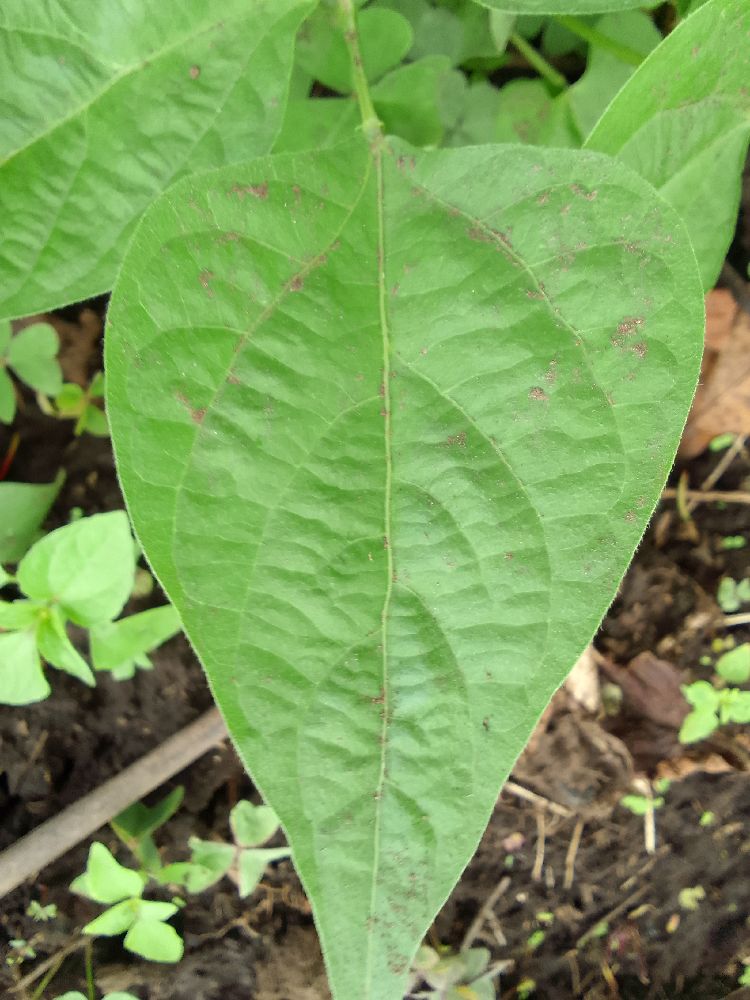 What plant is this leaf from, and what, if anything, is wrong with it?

common bean, healthy
